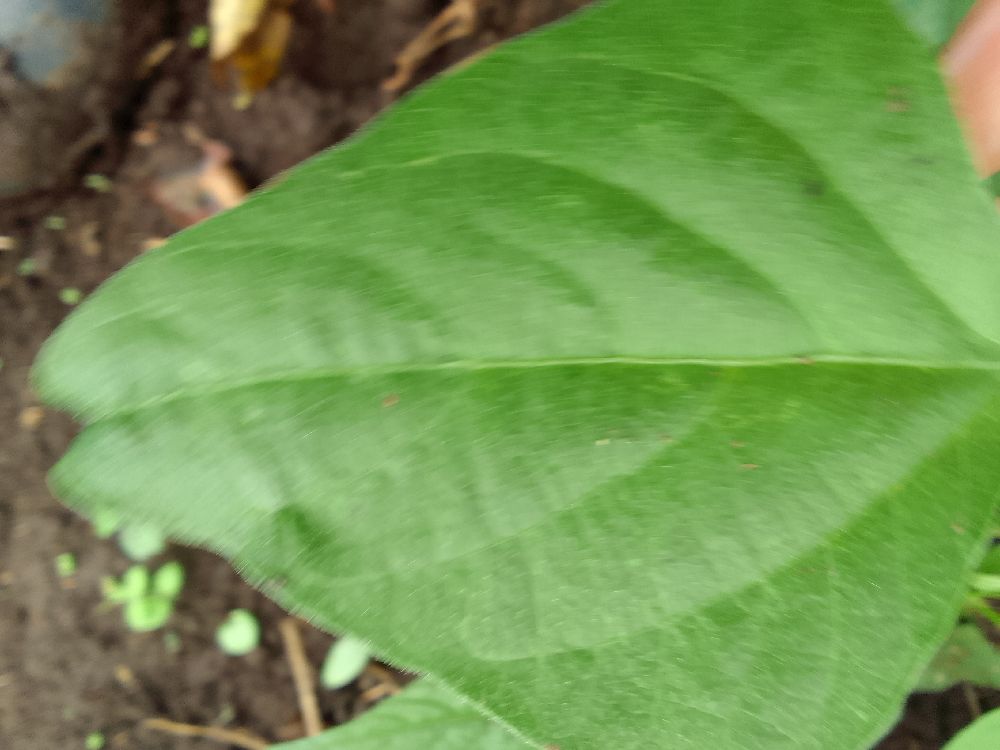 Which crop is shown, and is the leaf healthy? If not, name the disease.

common bean, healthy
